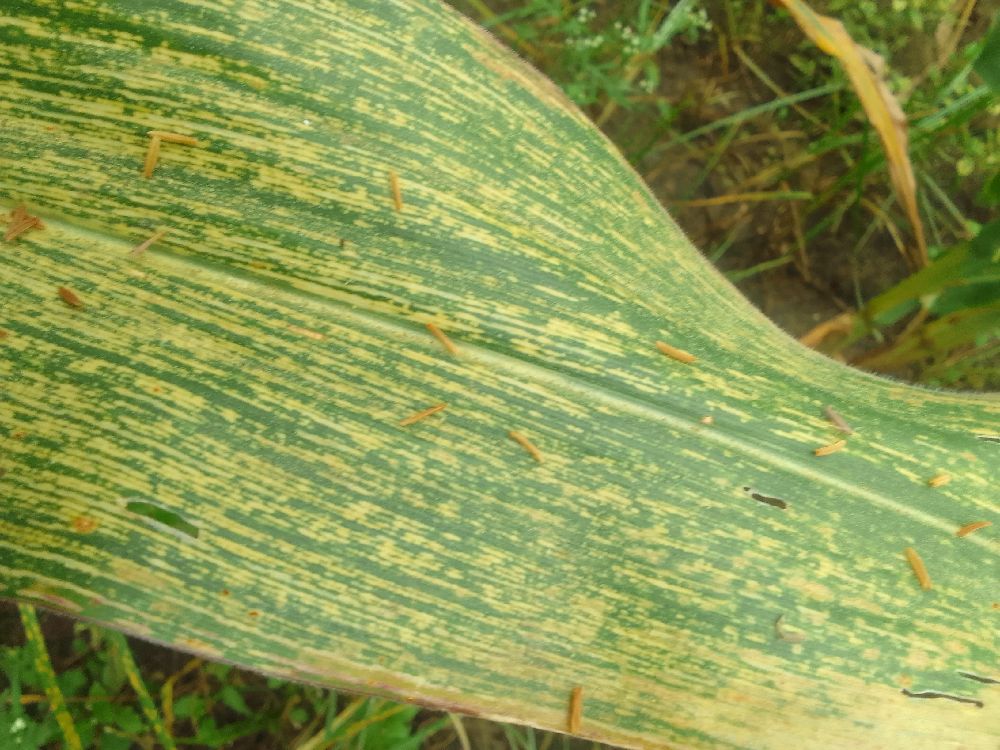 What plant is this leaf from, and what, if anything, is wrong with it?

maize, maize streak virus
